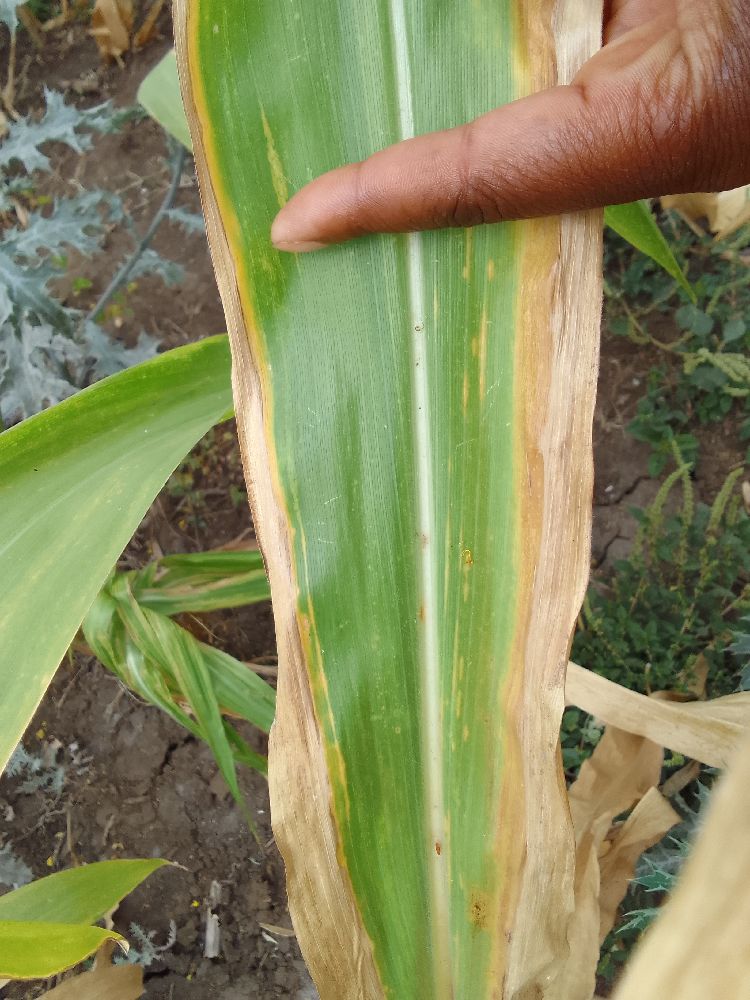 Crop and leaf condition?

maize, maize lethal necrosis
